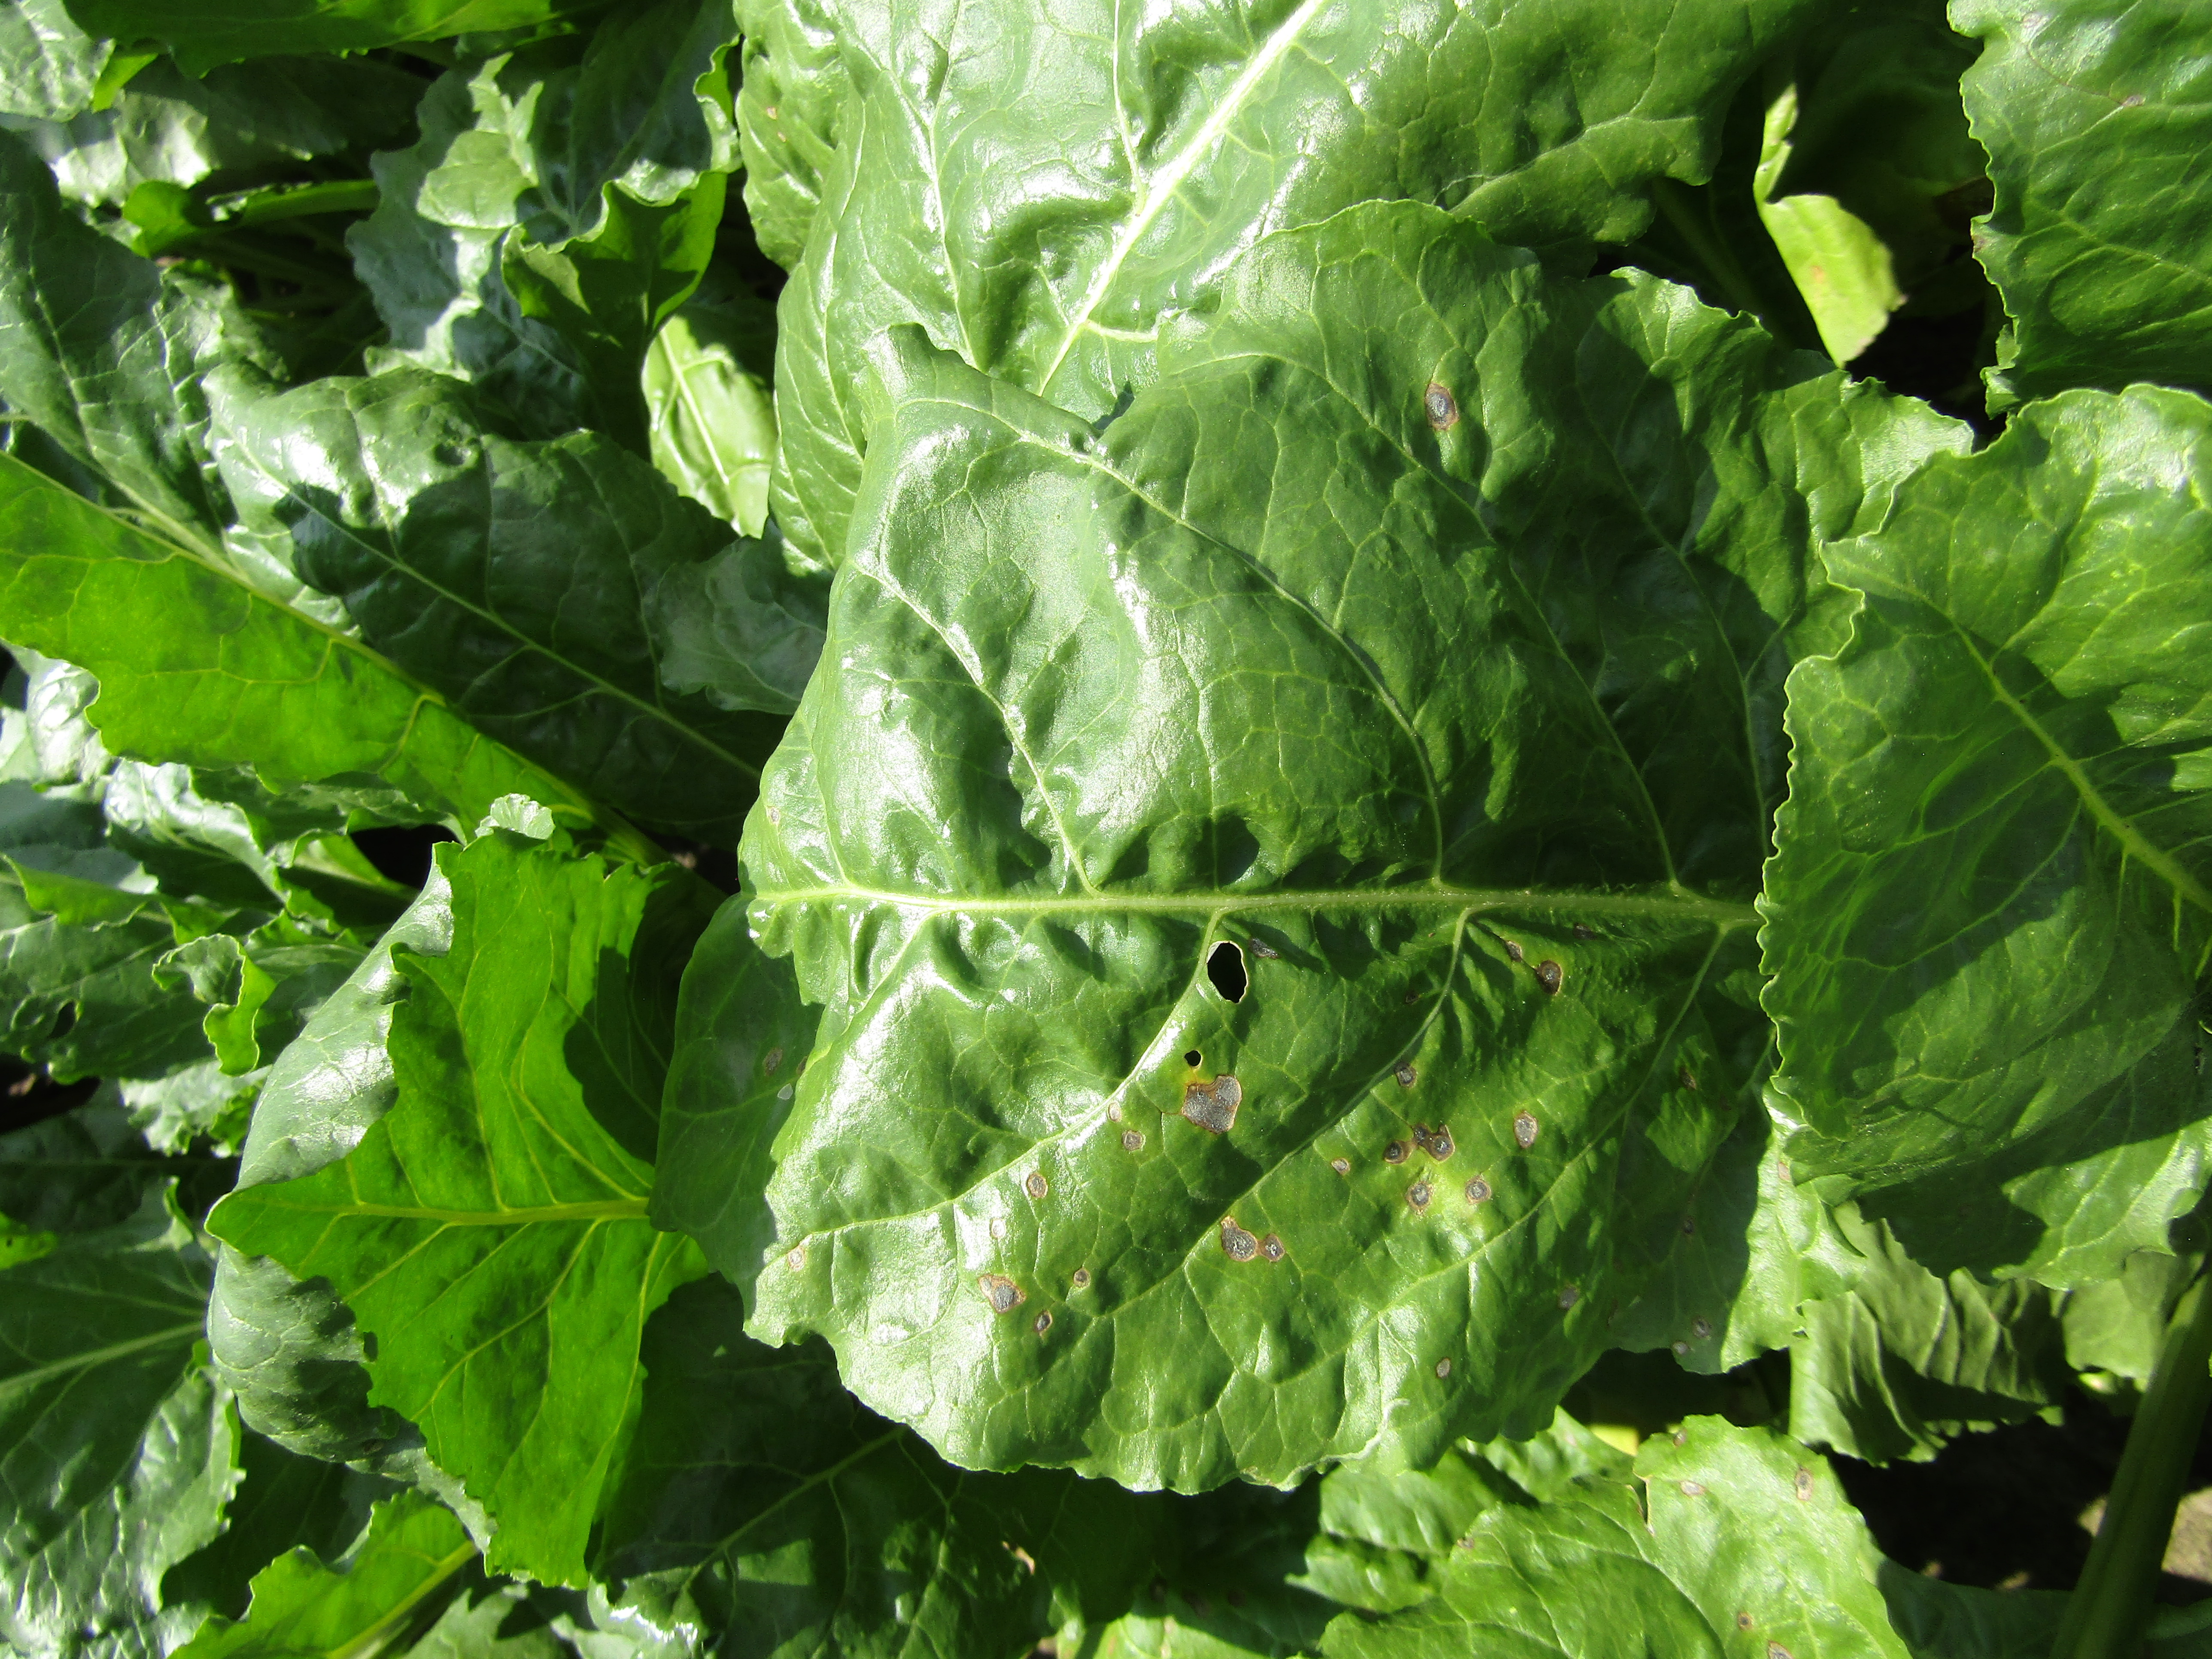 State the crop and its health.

beet, cercospora
